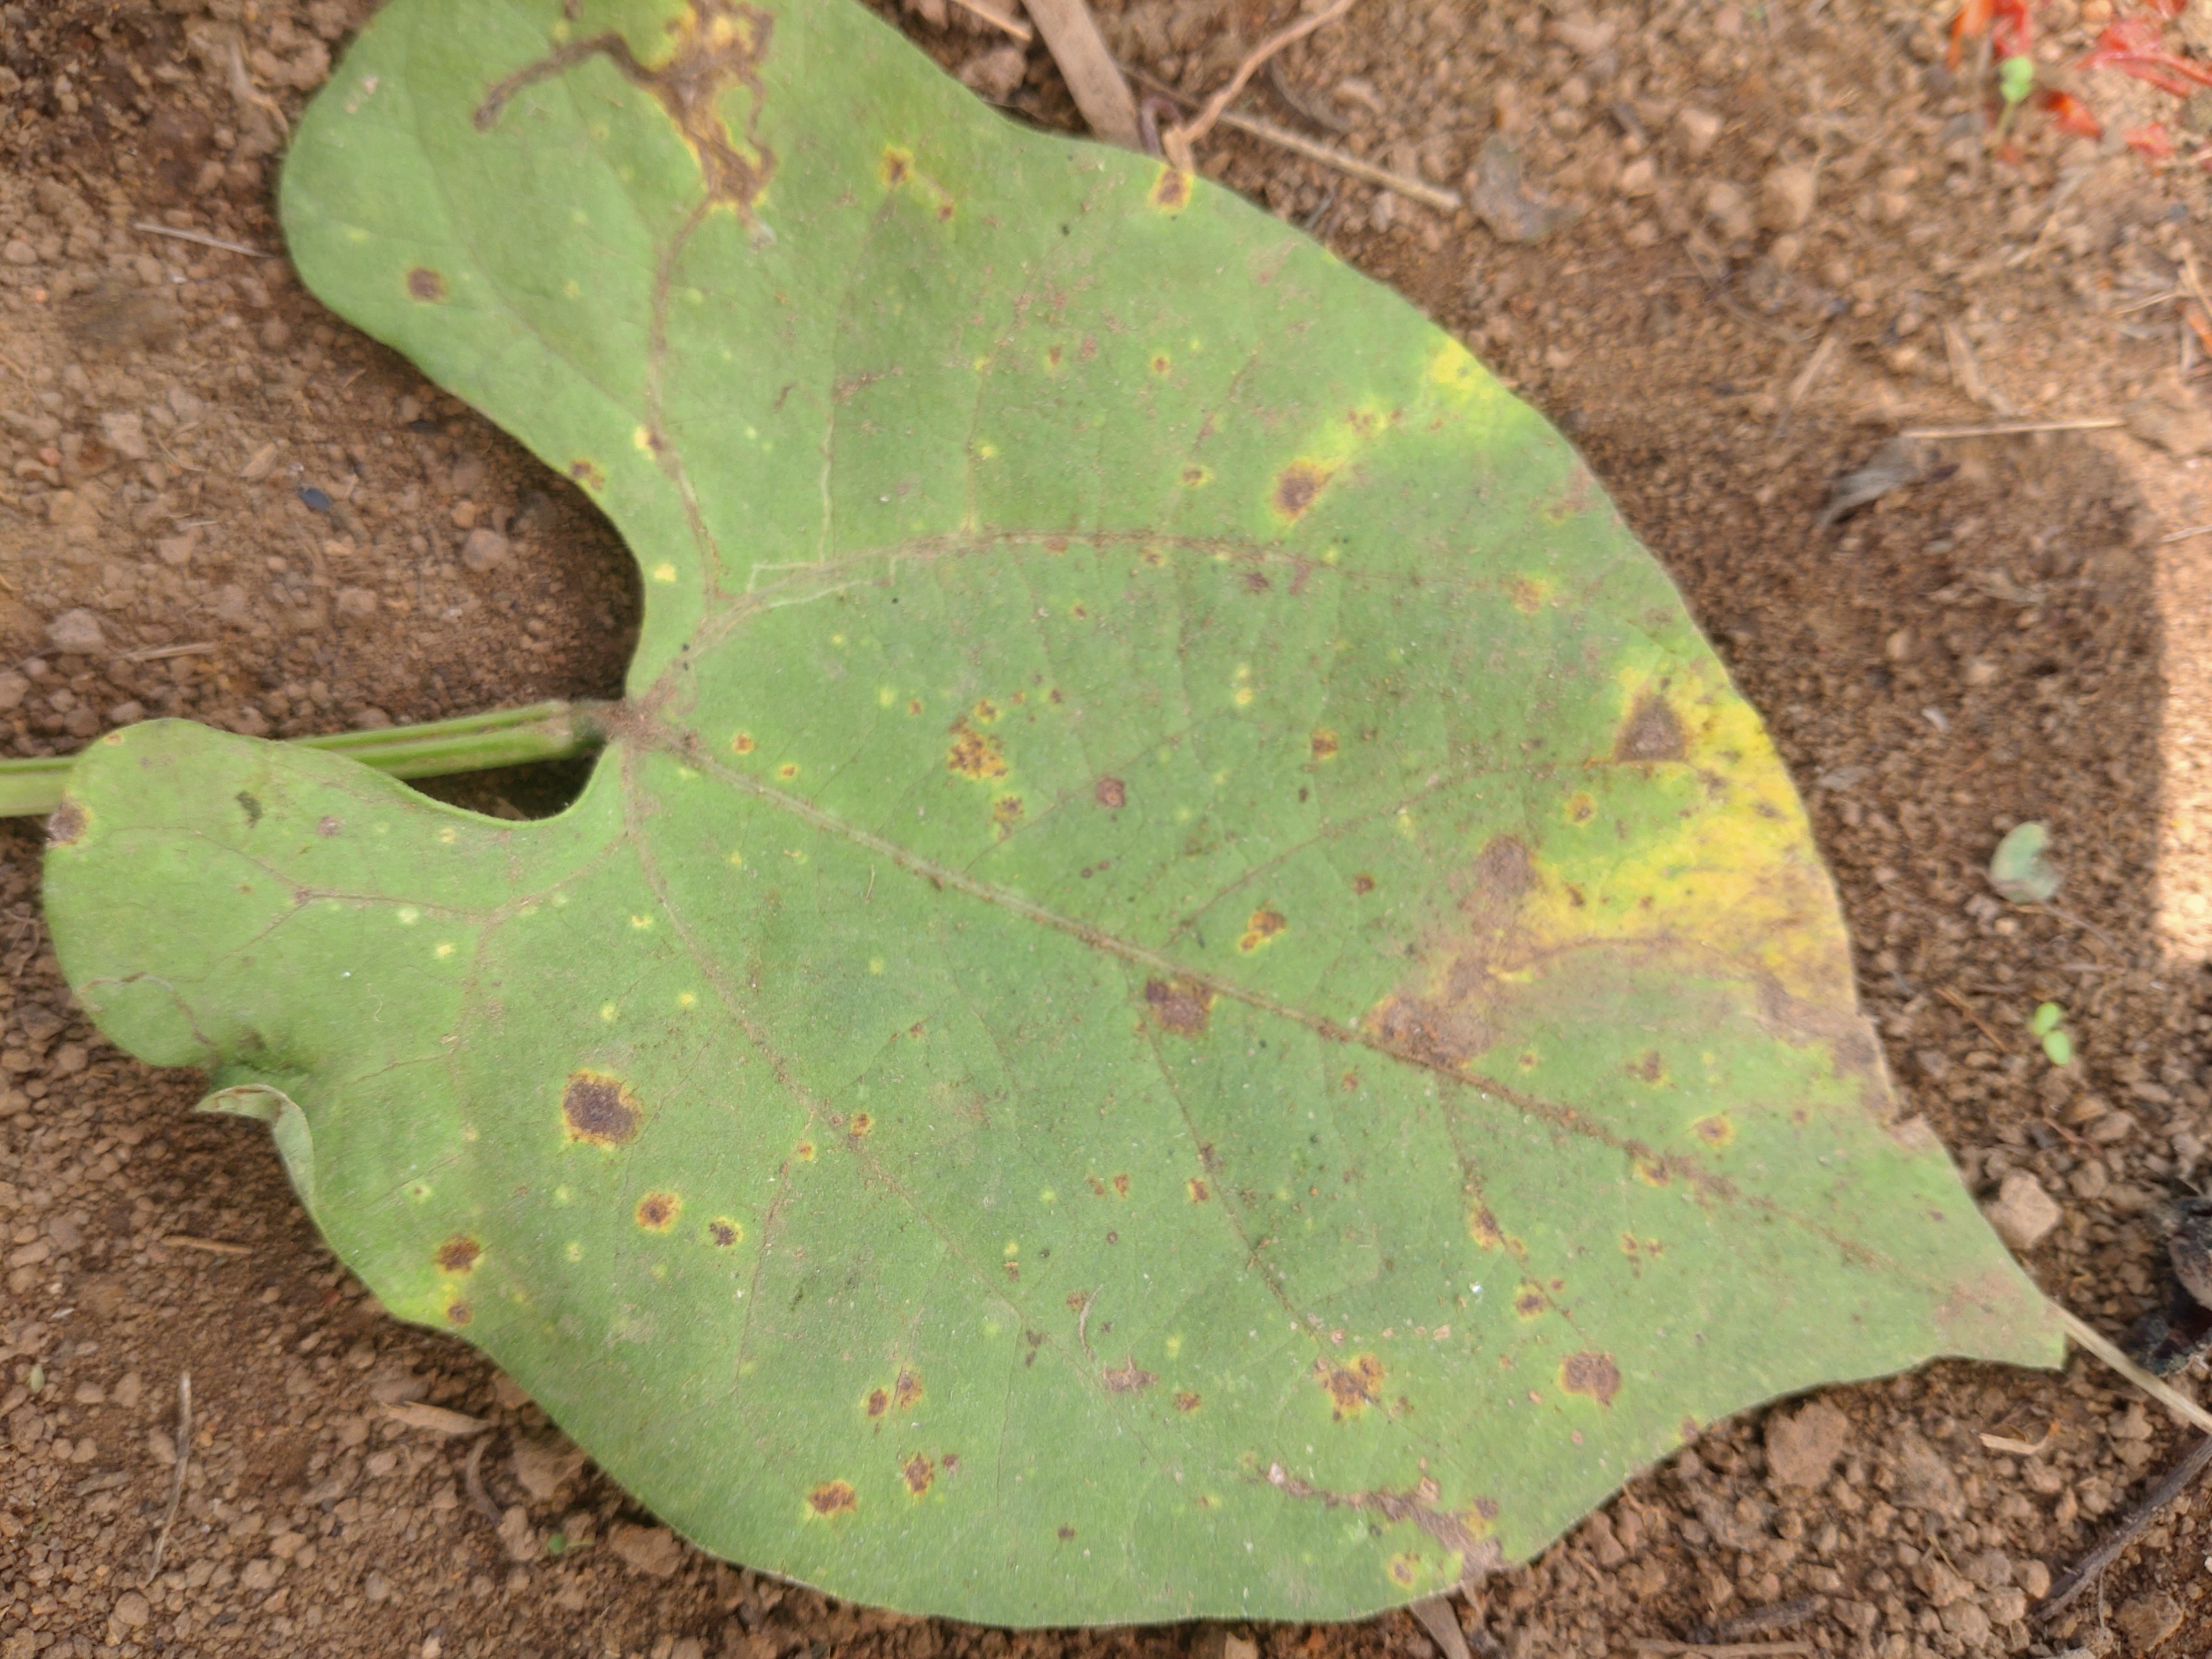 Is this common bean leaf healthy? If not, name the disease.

rust
